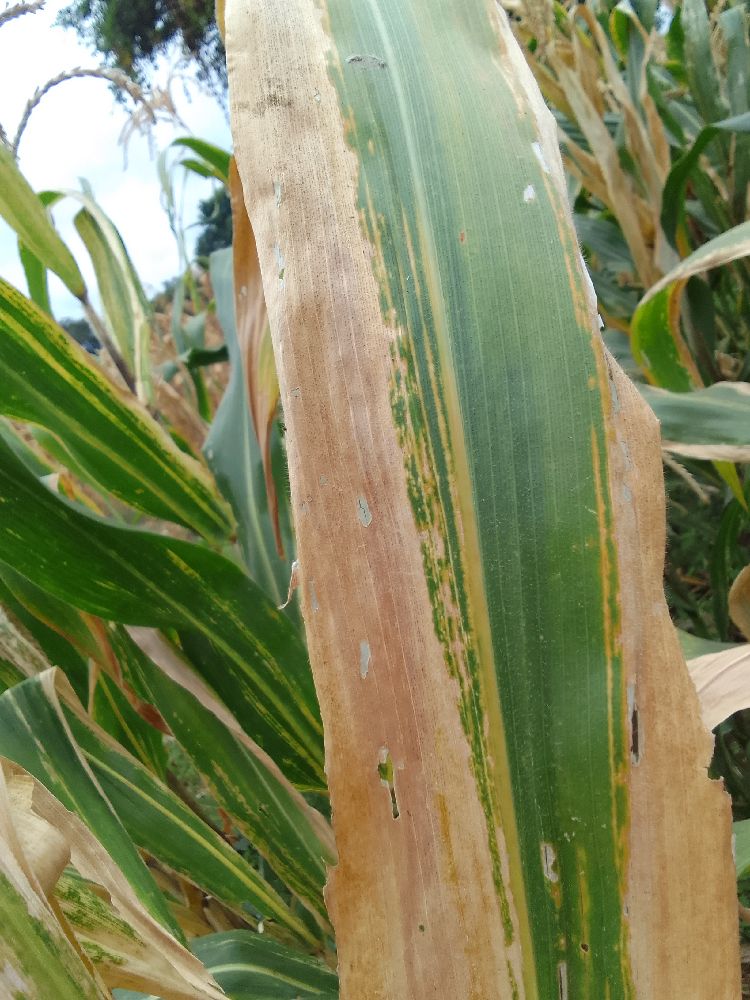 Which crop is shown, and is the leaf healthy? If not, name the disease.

maize, maize lethal necrosis
